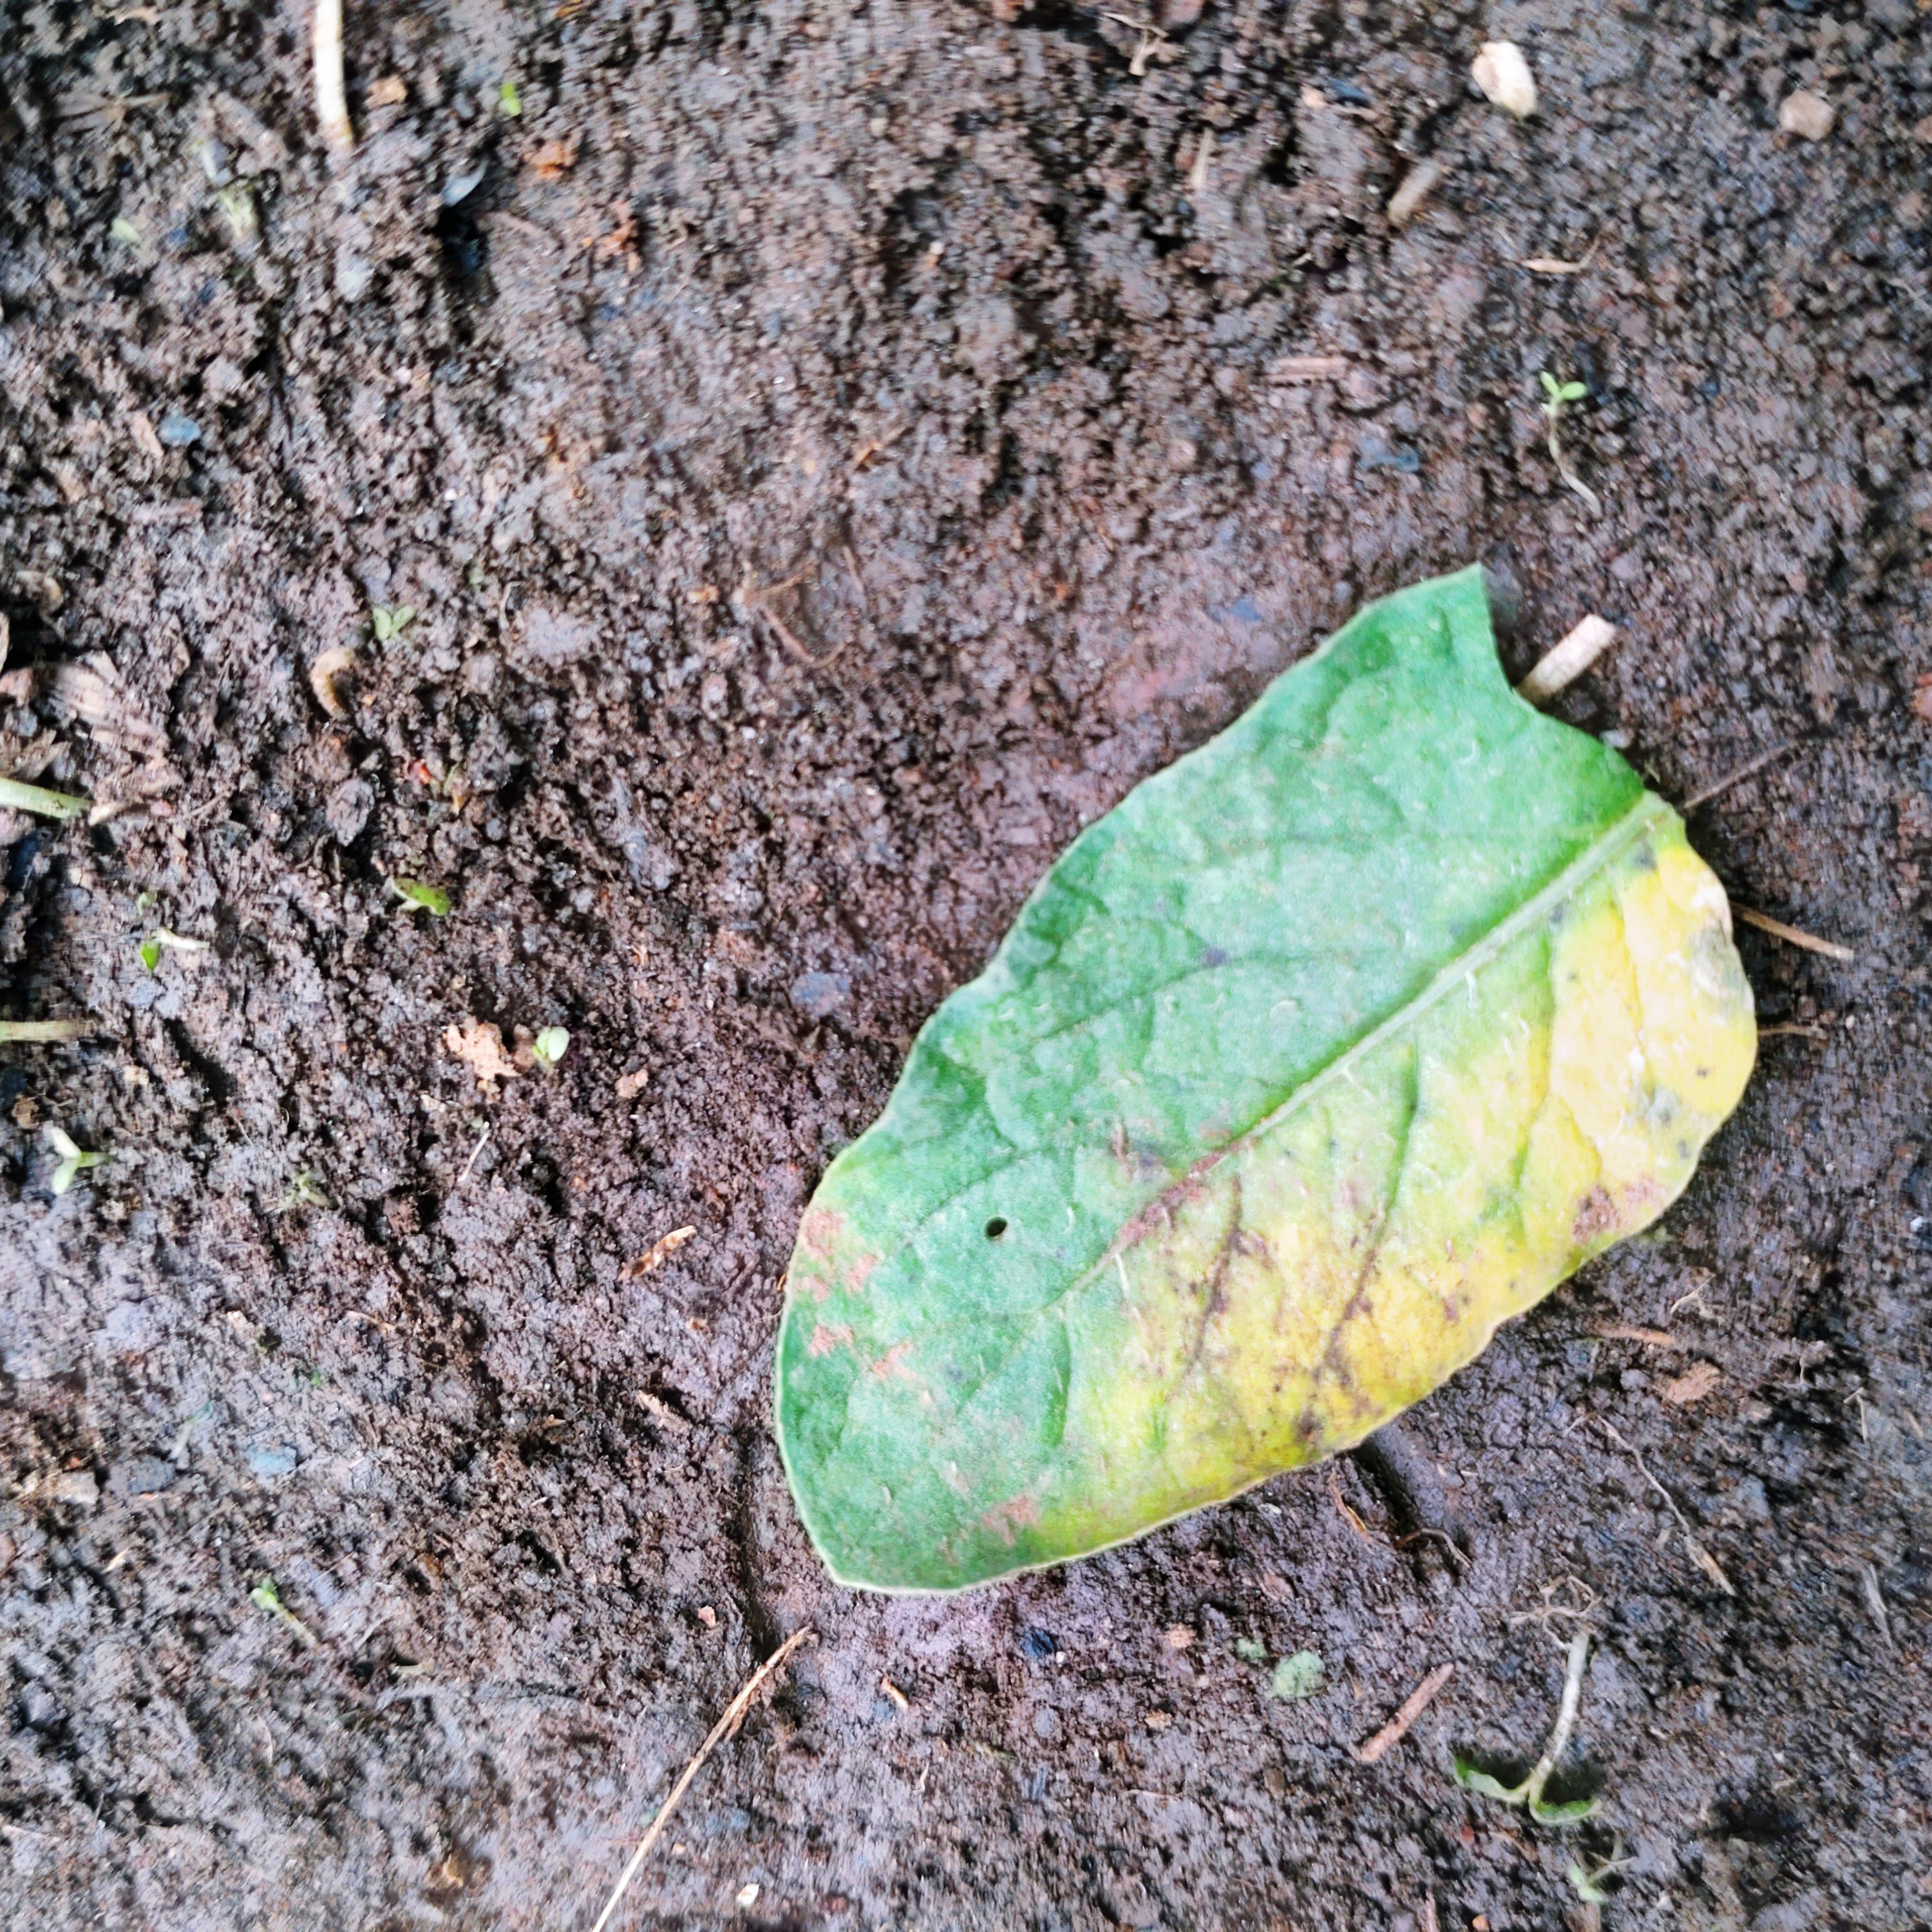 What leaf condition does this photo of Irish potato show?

late blight
